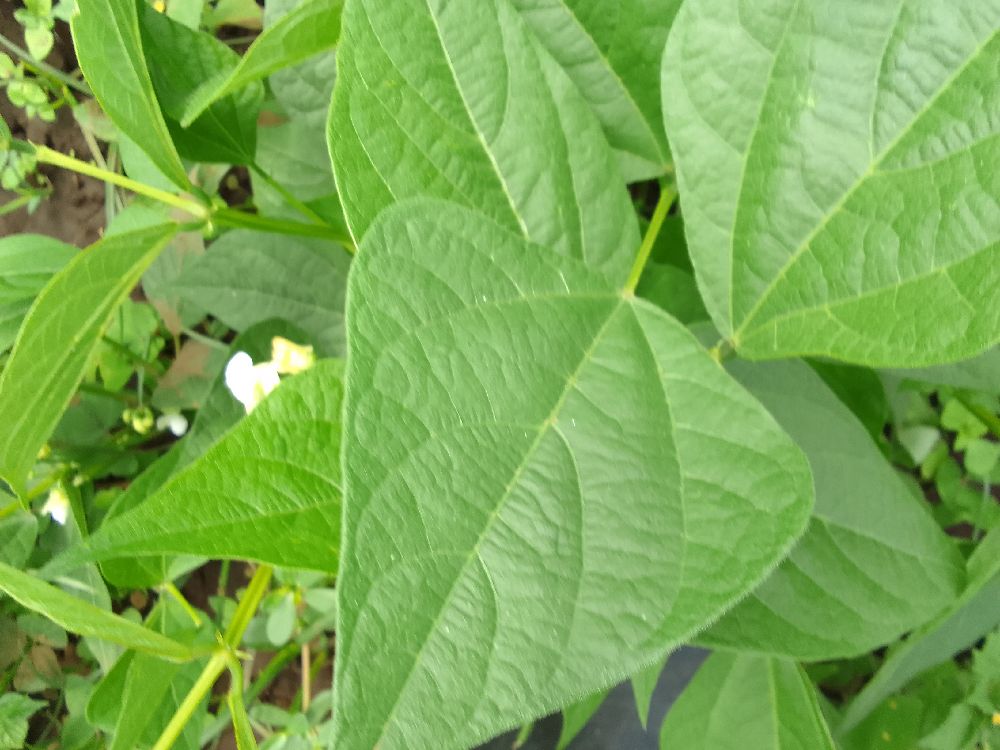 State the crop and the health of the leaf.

common bean, healthy
